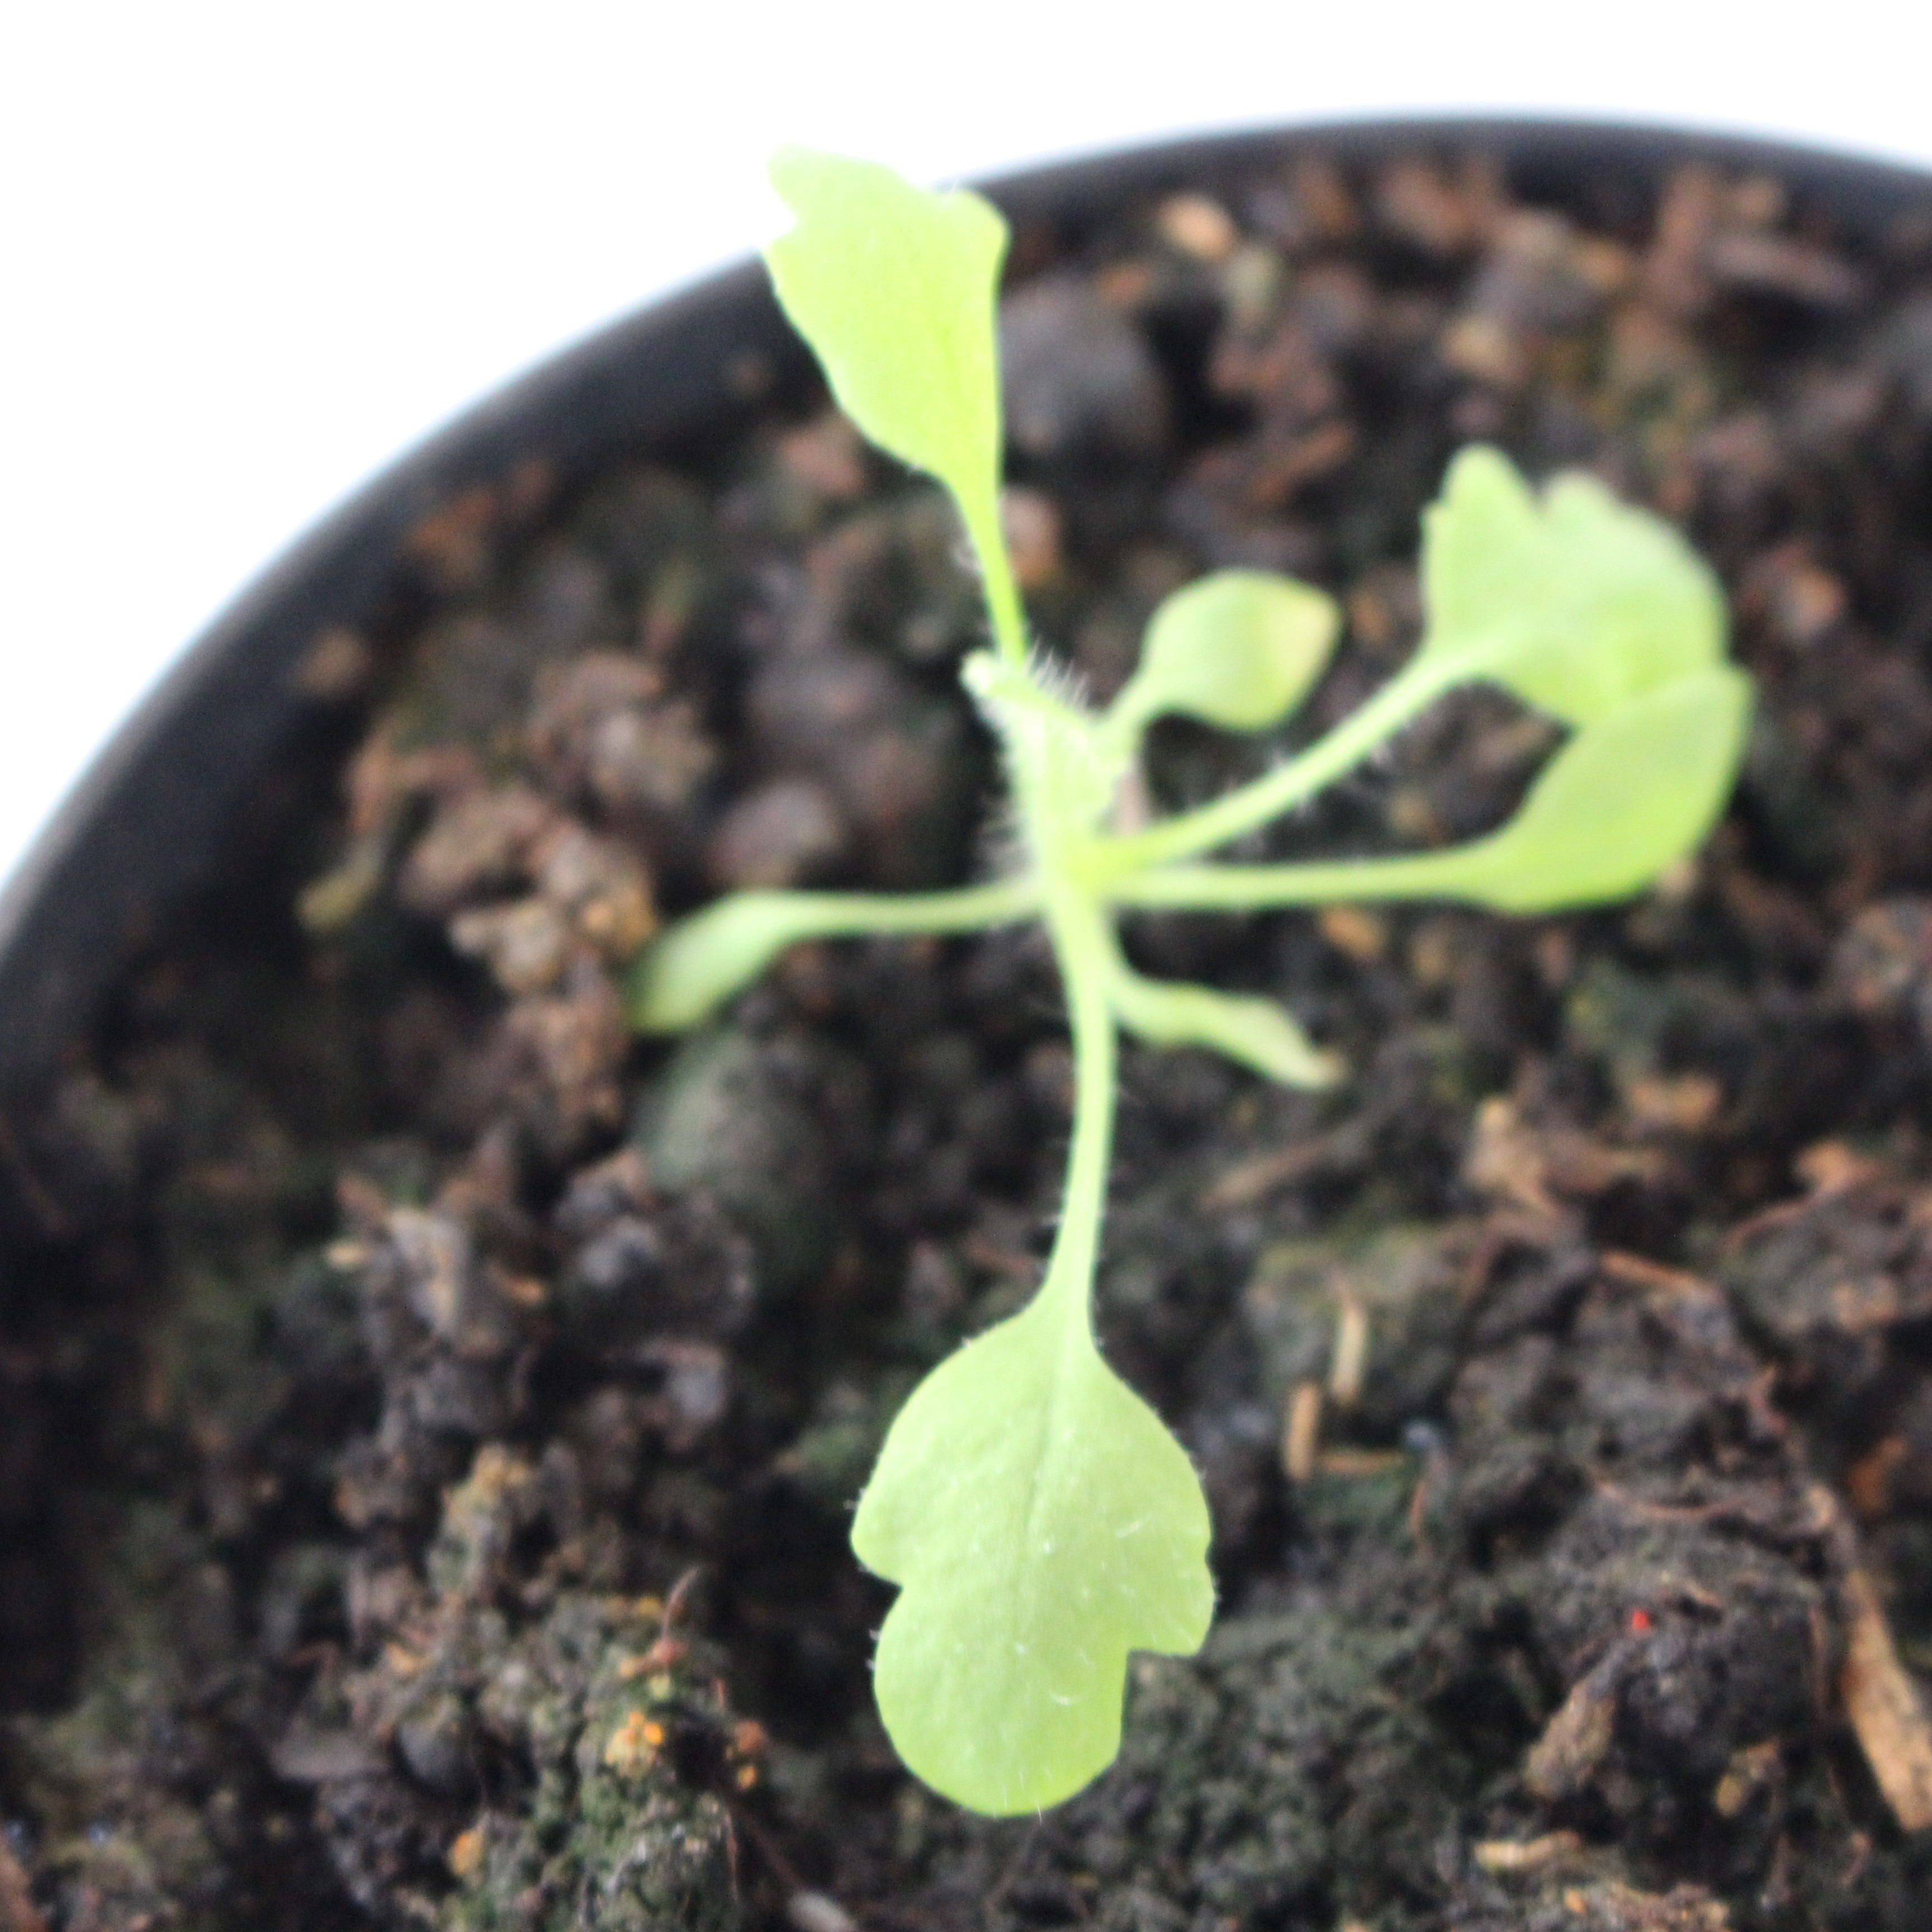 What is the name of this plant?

Papaver rhoeas
